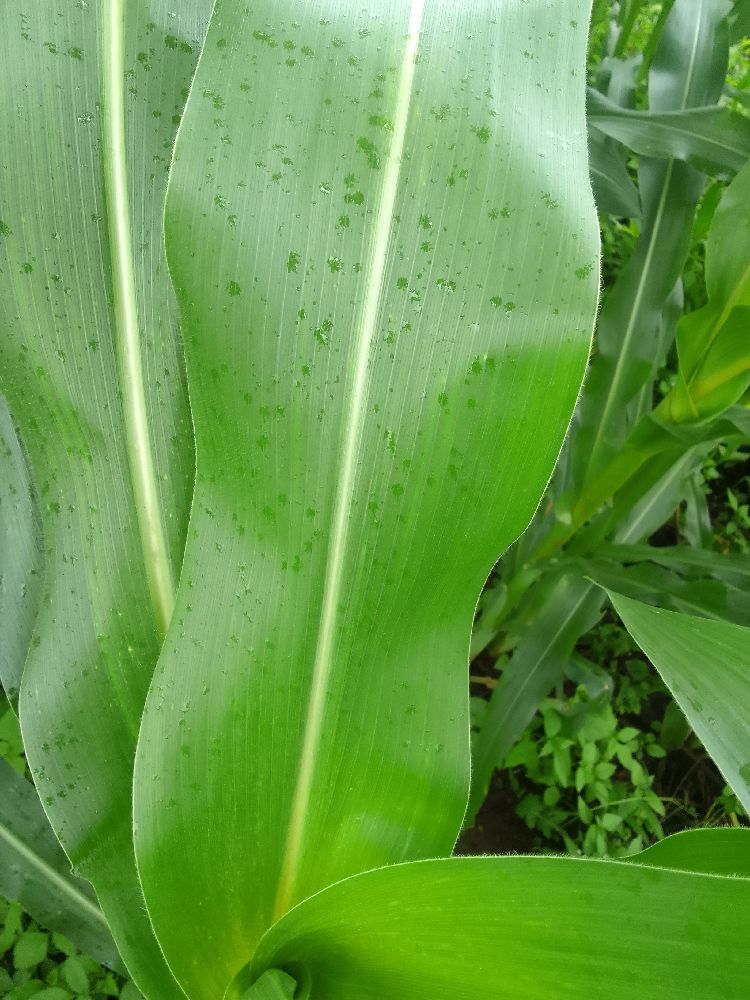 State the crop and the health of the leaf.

maize, healthy
